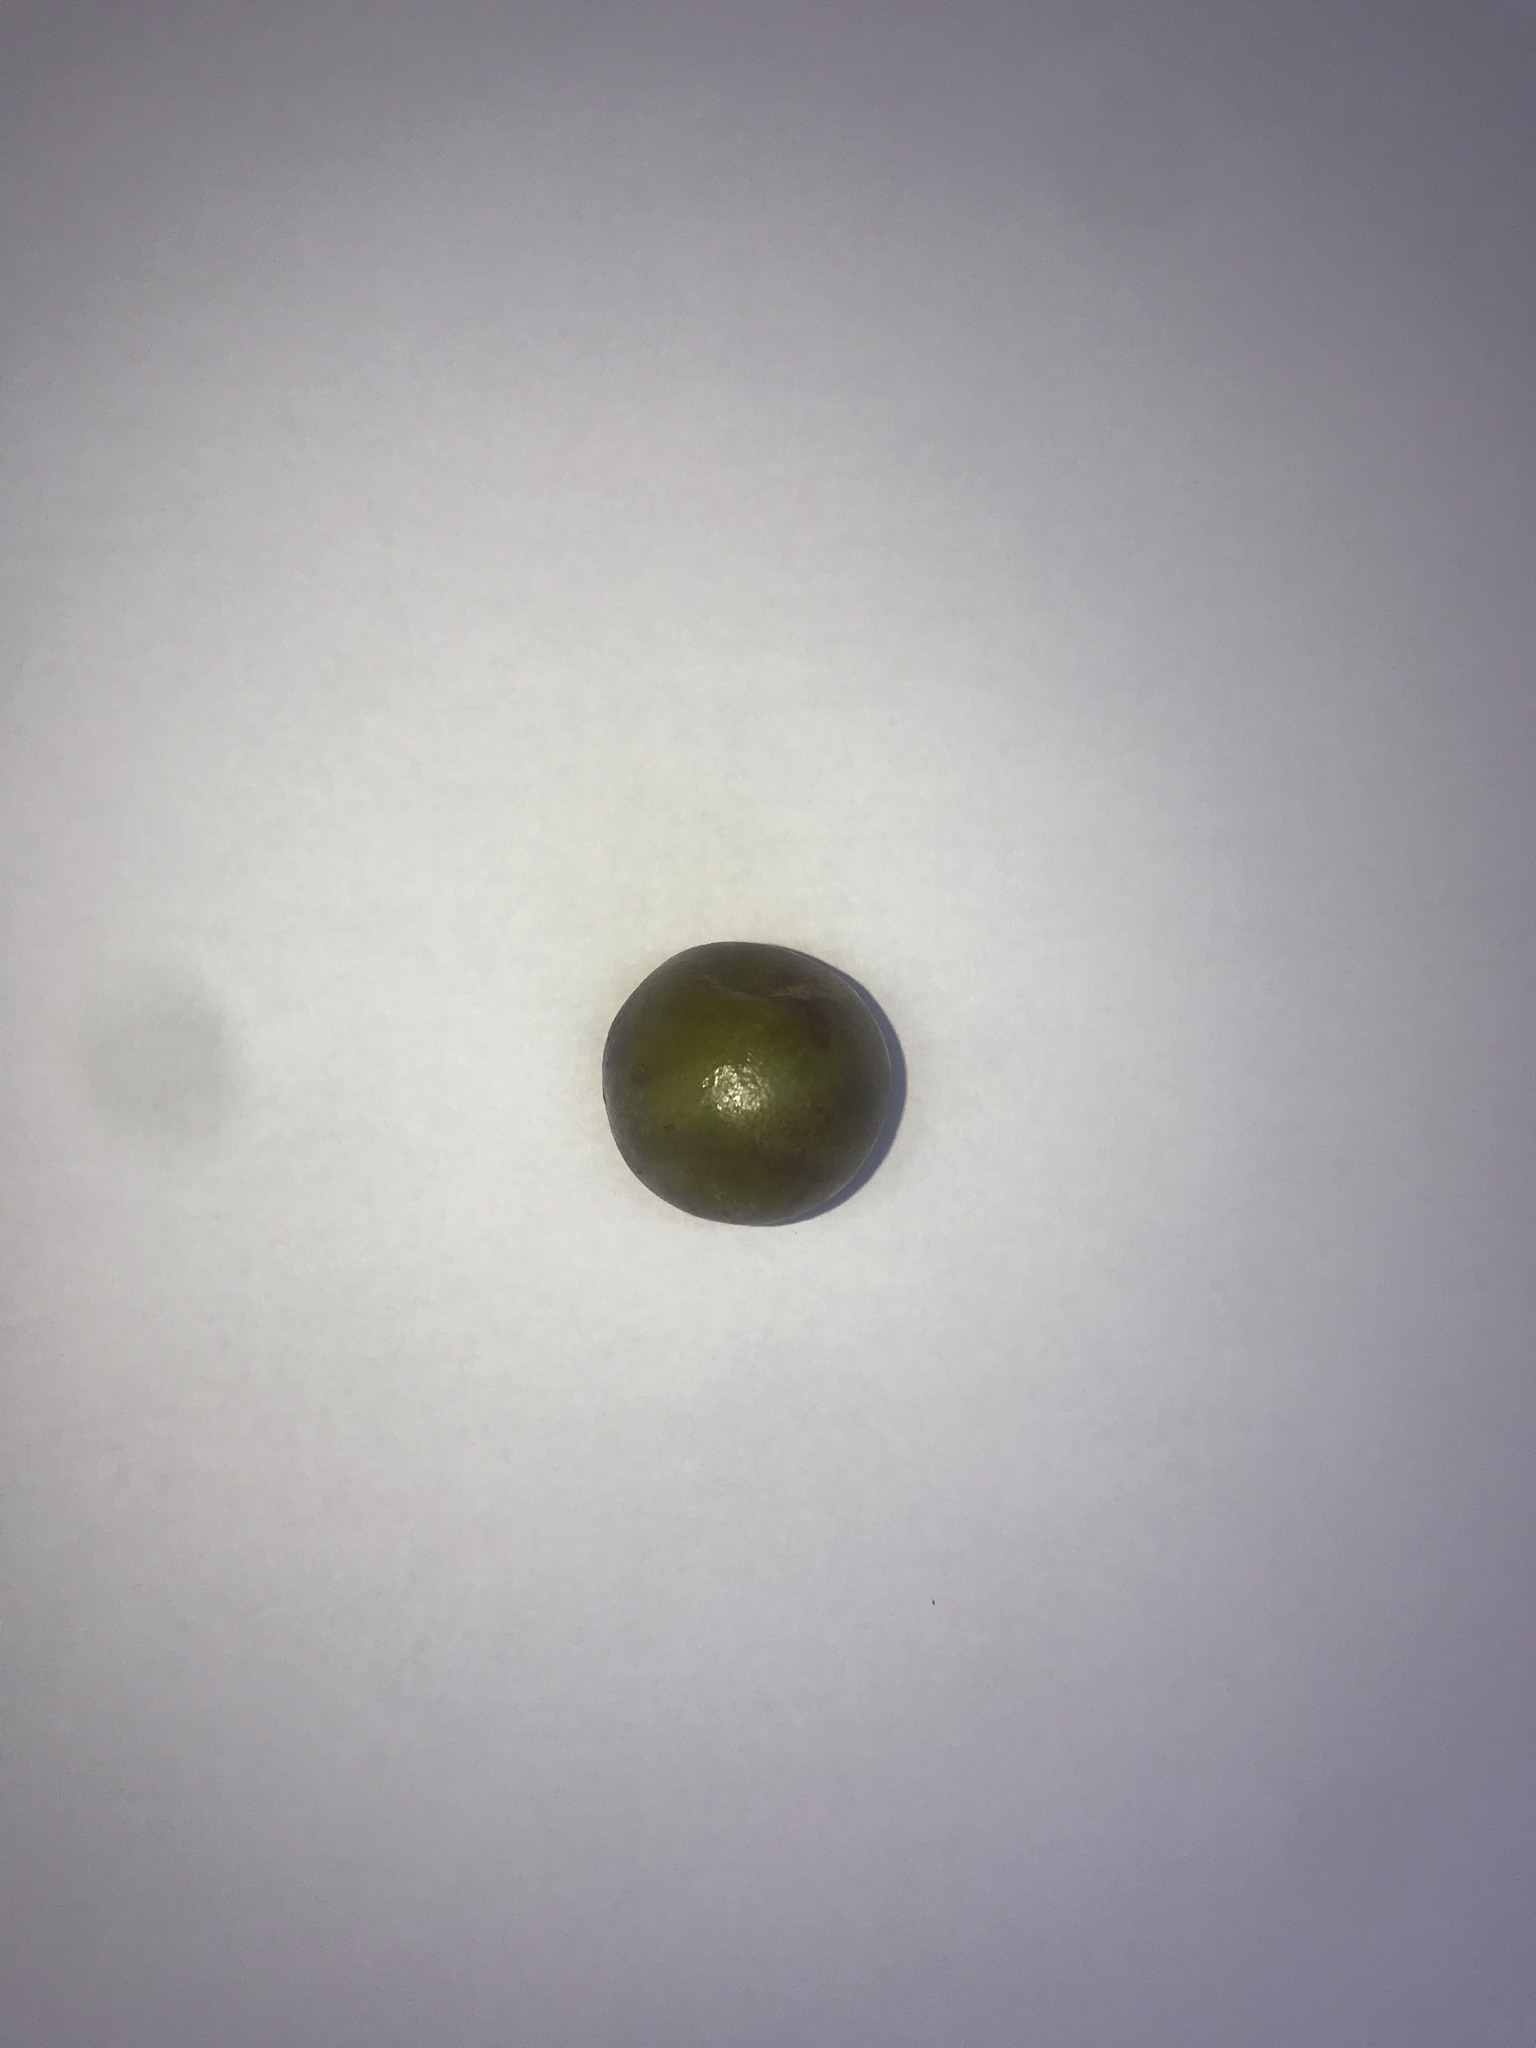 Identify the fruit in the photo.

gabiroba
